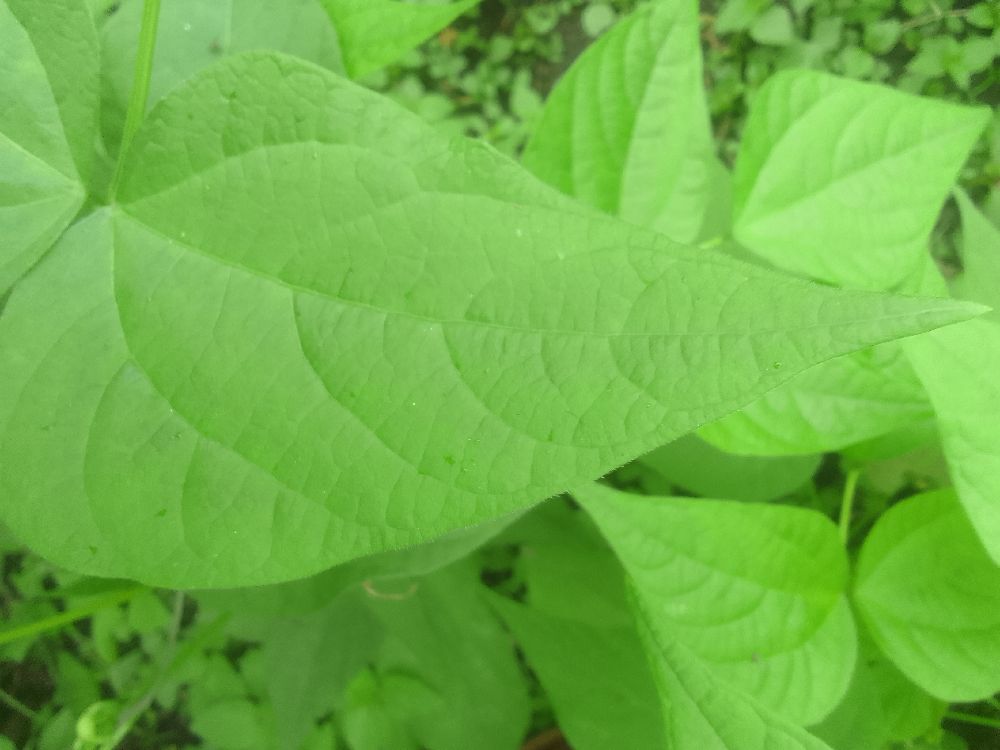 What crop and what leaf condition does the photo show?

common bean, healthy
